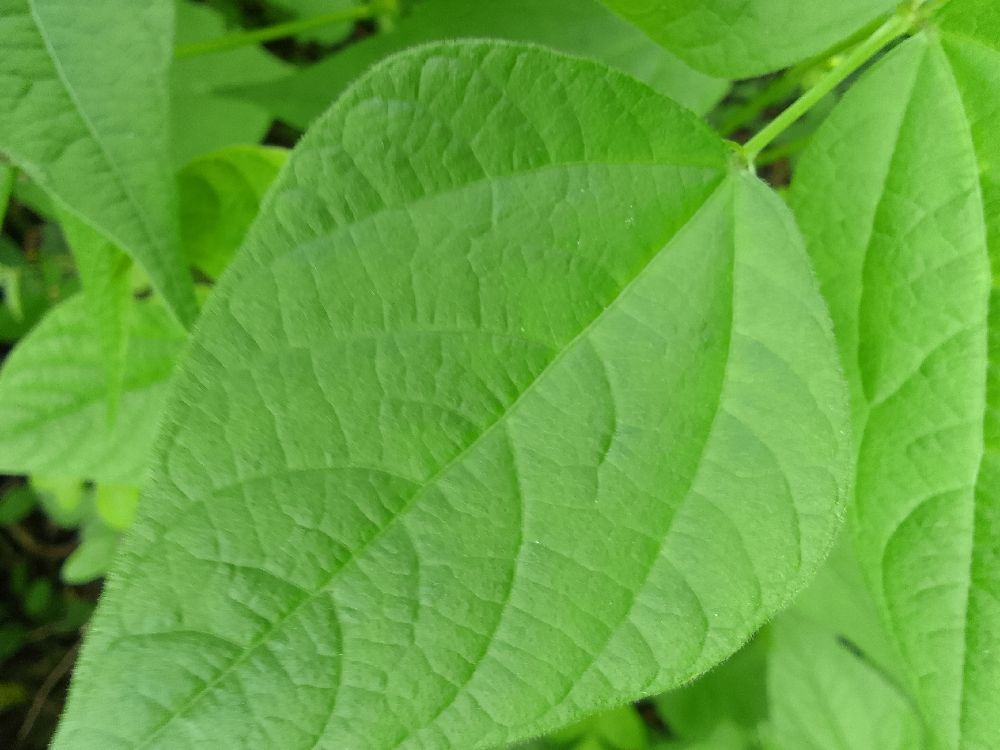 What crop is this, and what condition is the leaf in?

common bean, healthy
